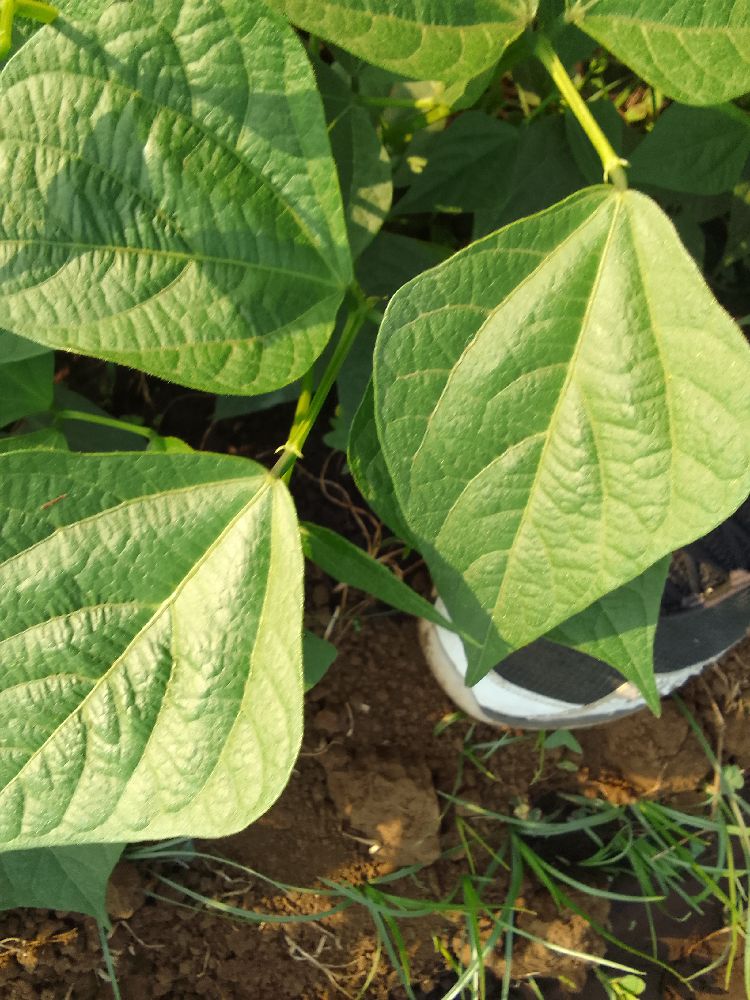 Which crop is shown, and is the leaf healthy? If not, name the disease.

common bean, healthy
